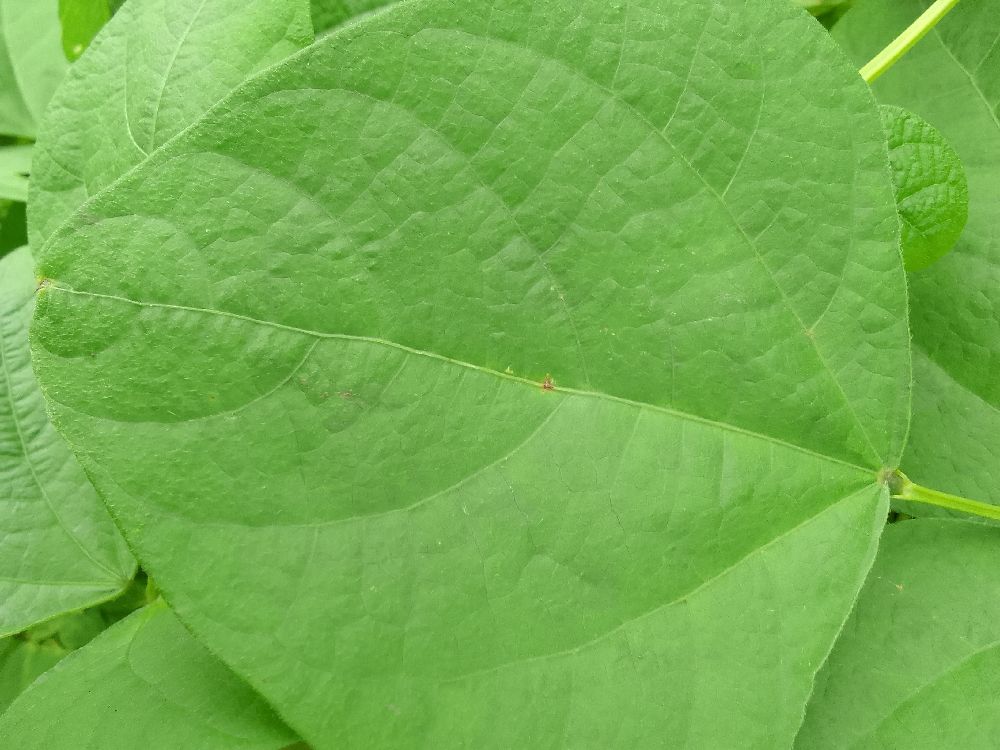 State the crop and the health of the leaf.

common bean, healthy
